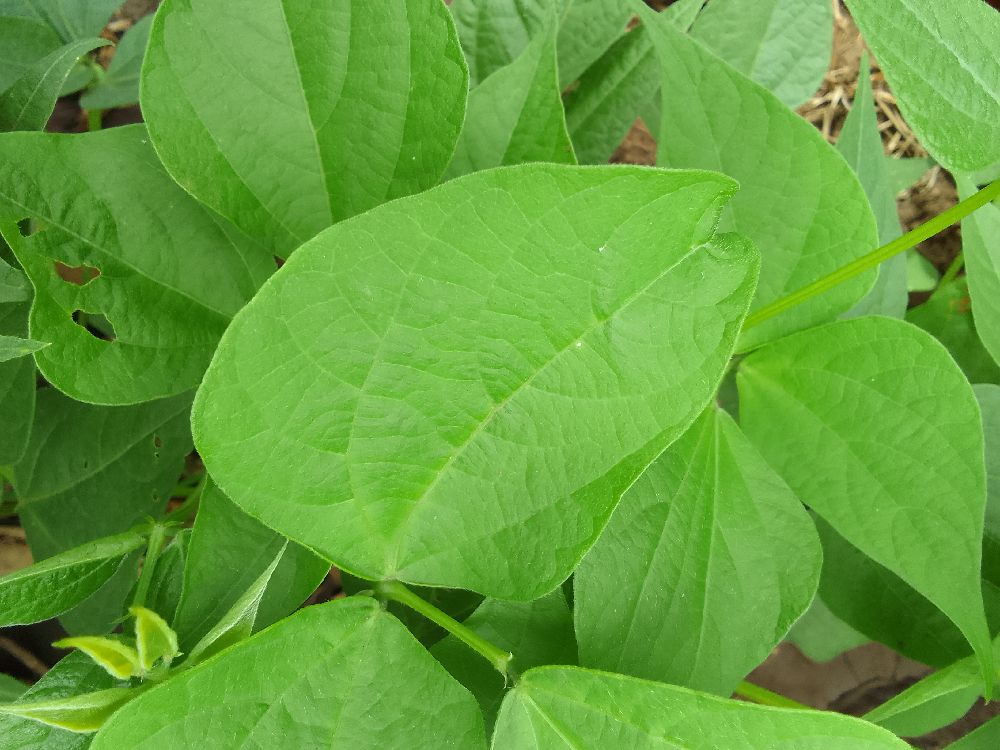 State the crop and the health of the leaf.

common bean, healthy
